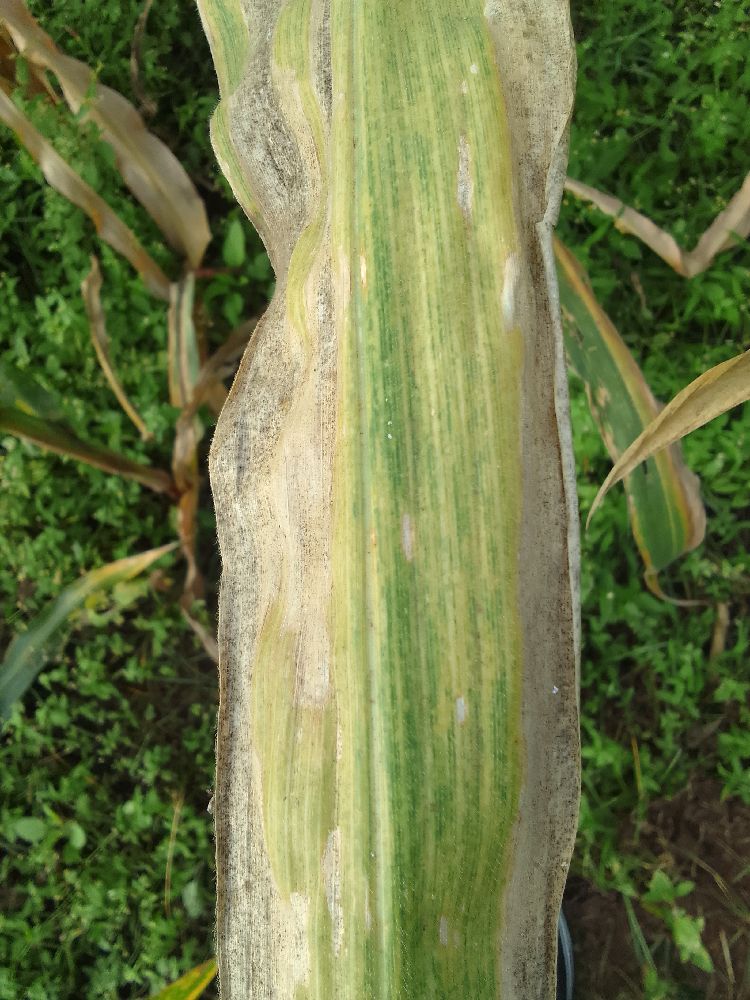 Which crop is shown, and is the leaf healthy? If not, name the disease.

maize, maize lethal necrosis
